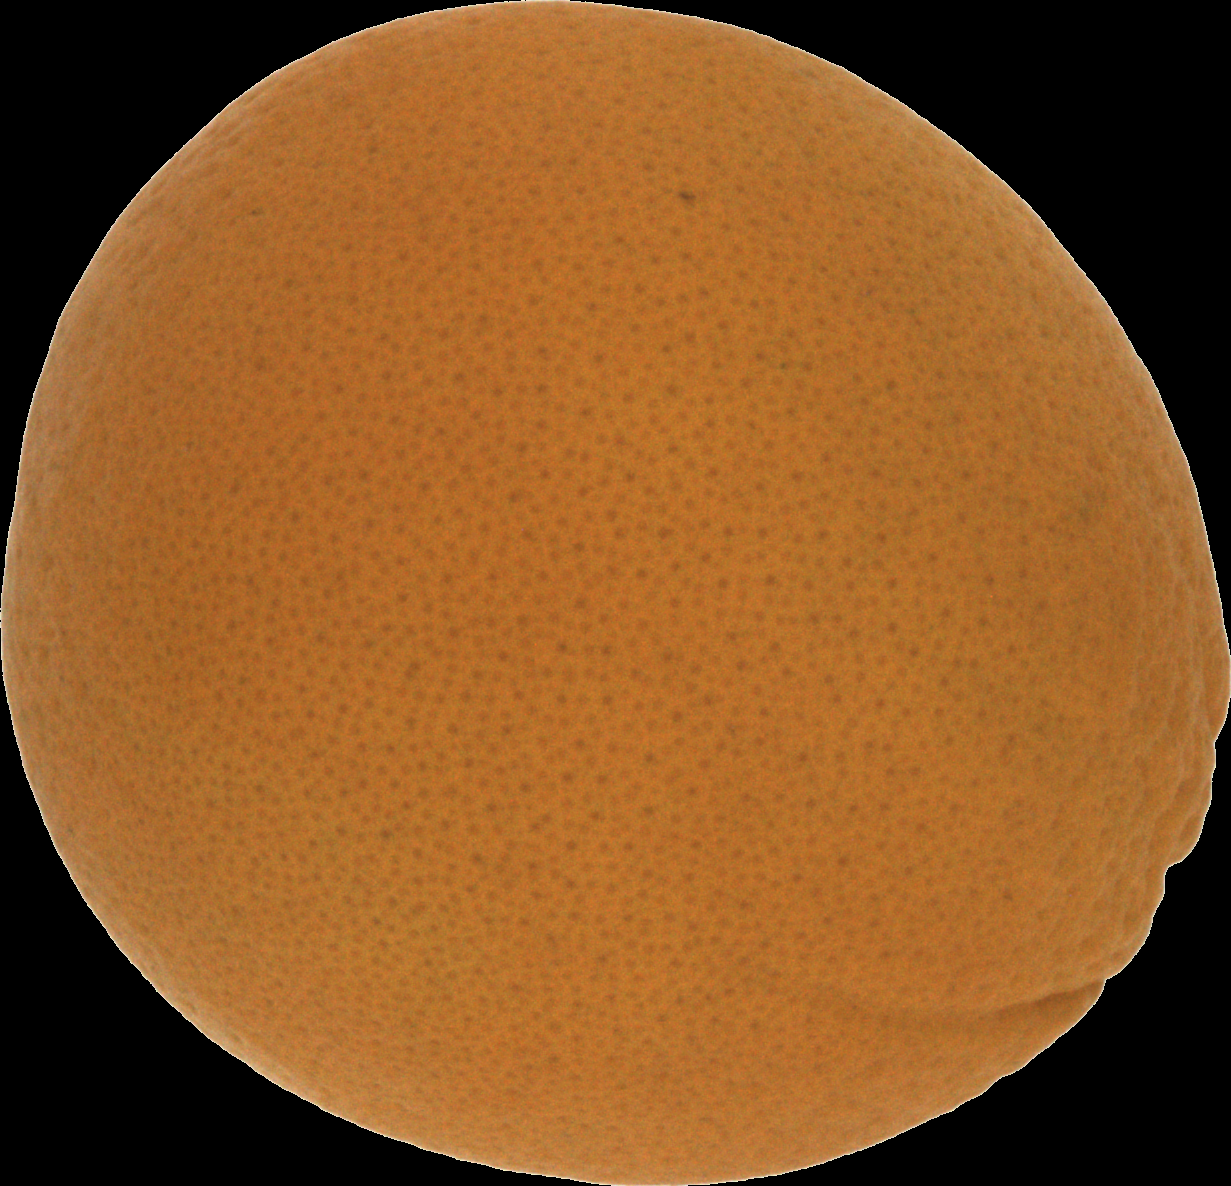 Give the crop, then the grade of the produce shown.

orange, good
